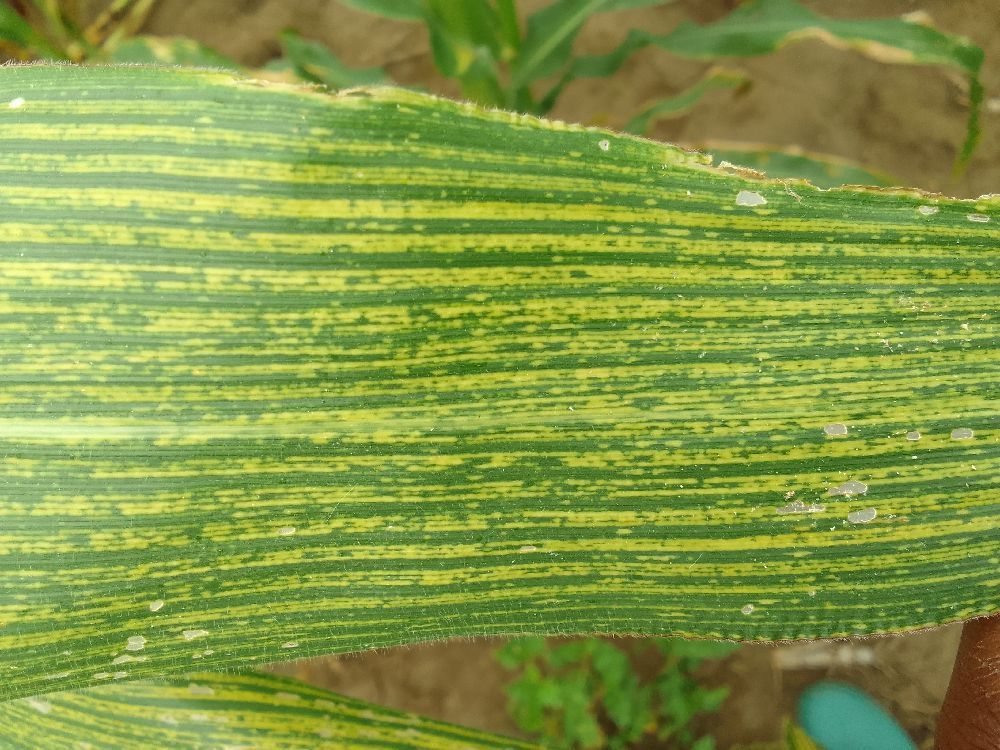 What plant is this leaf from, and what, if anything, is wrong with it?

maize, maize streak virus
